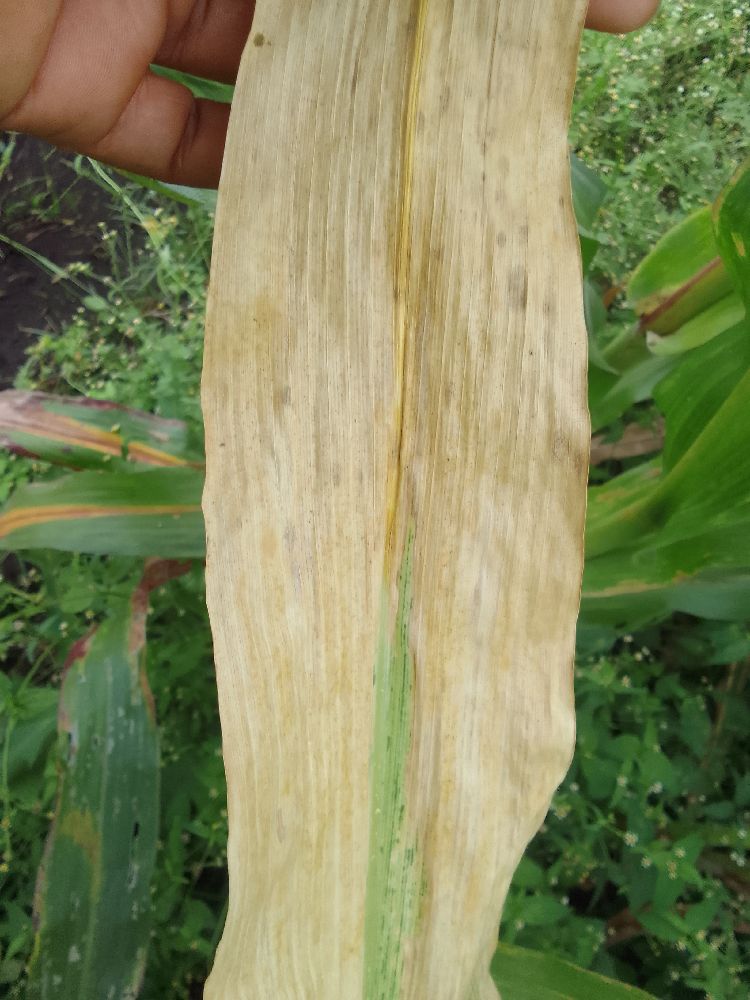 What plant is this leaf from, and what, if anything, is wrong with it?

maize, maize lethal necrosis
